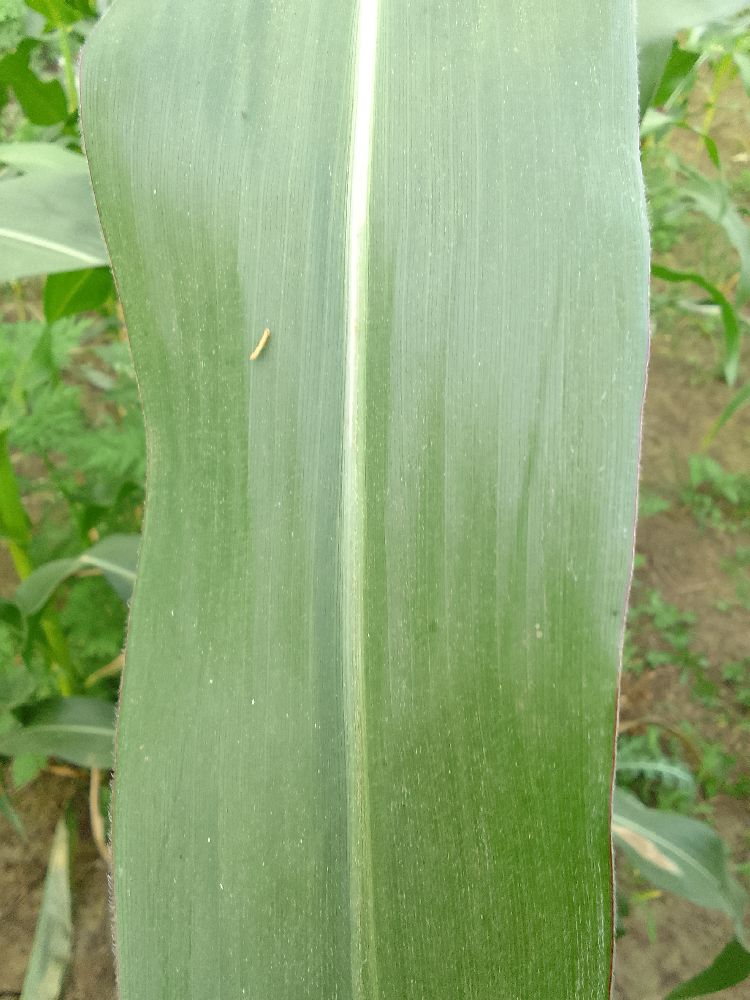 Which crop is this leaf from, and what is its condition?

maize, healthy
